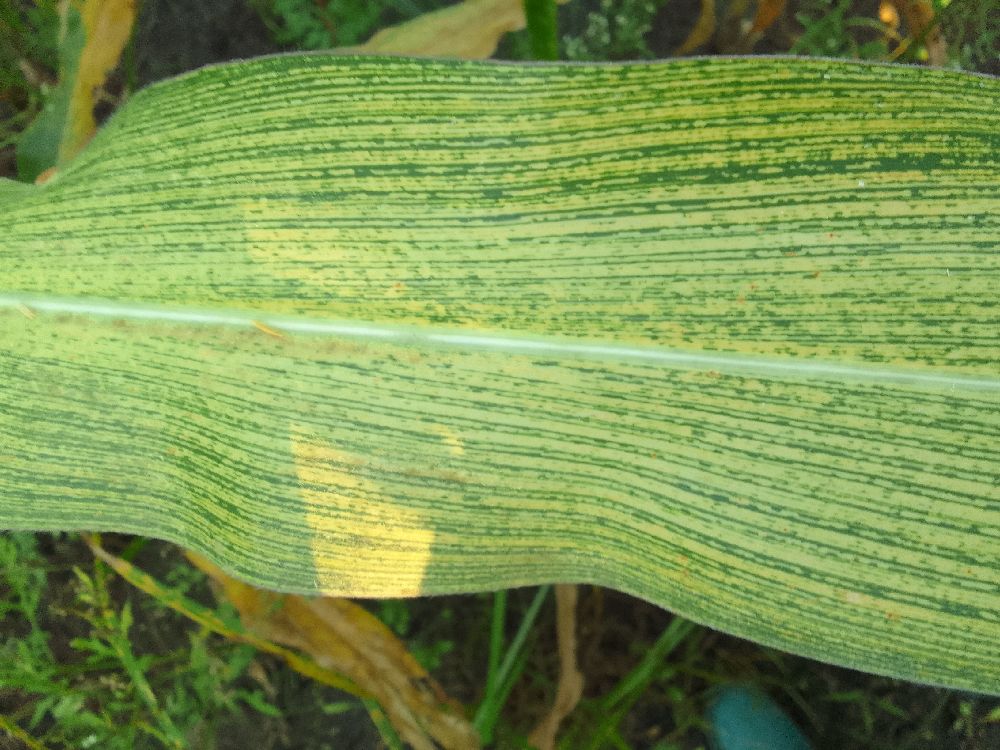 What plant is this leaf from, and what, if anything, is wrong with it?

maize, maize streak virus
